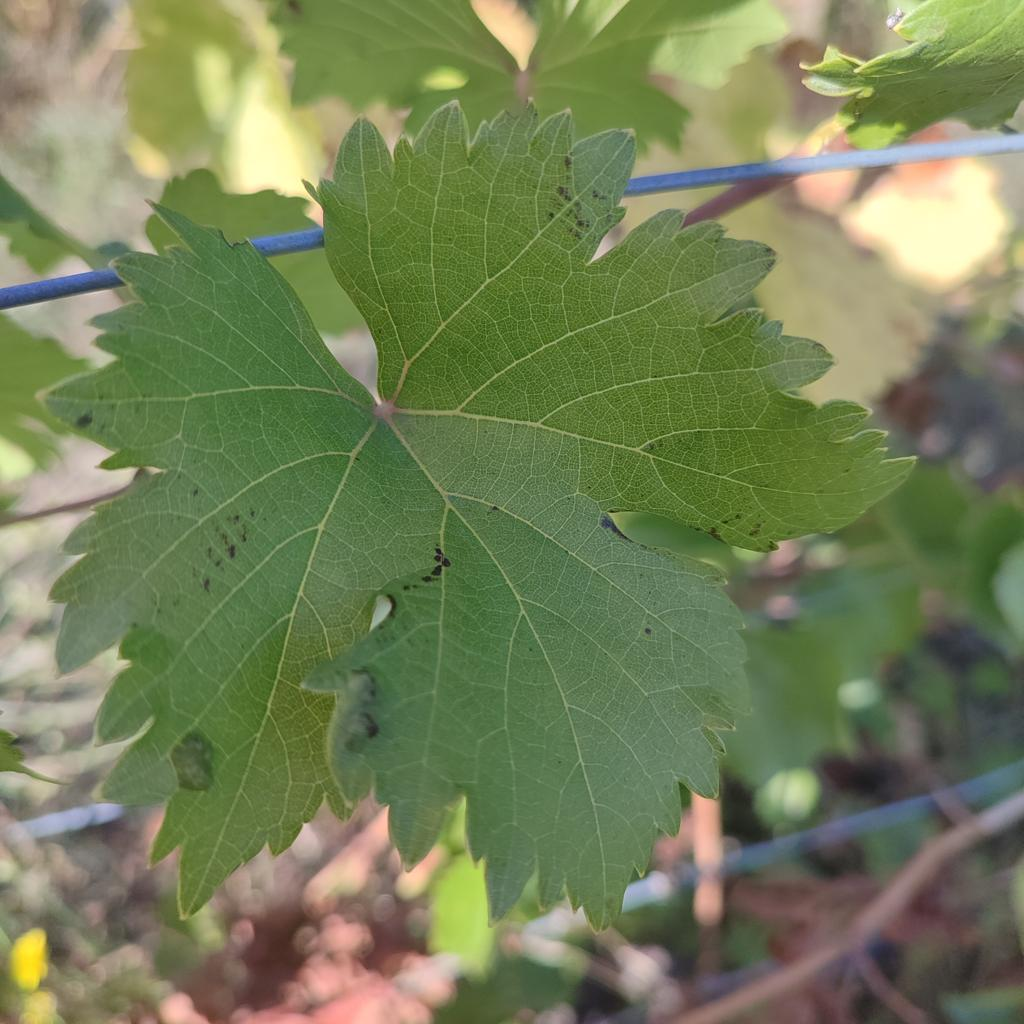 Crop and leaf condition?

grapevine, erineum mite
